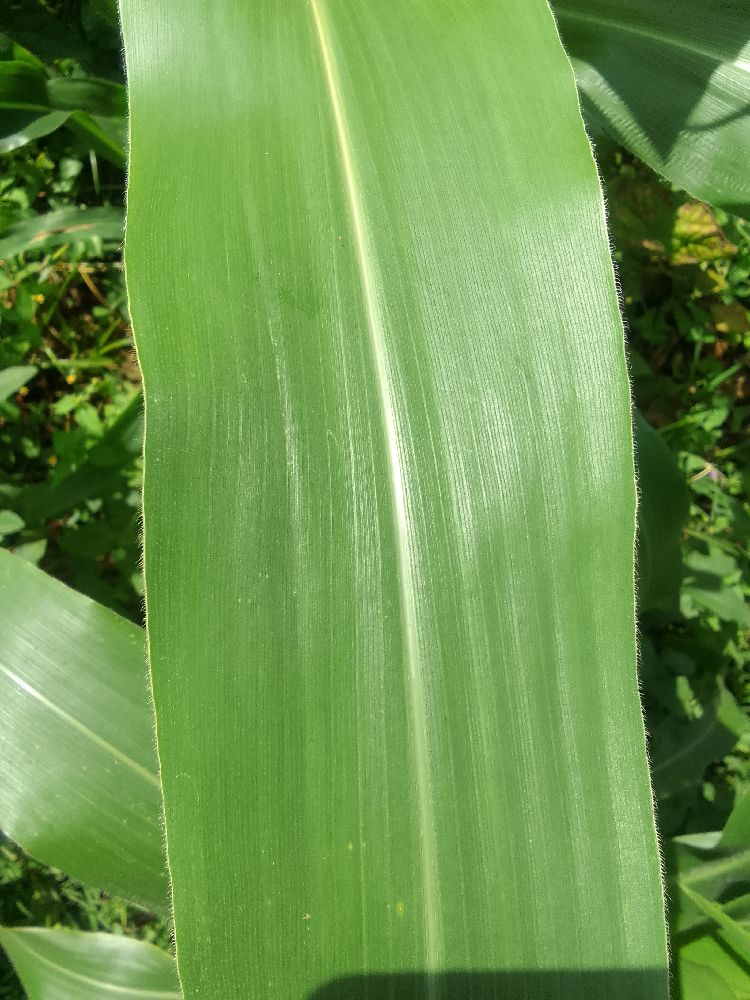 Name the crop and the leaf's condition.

maize, healthy
